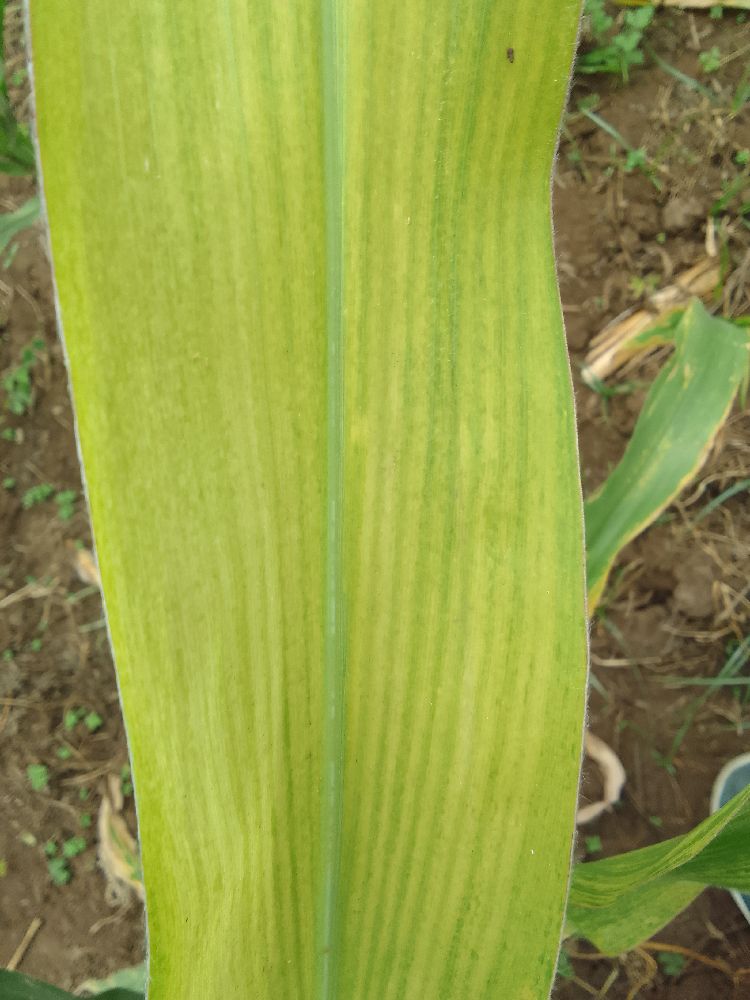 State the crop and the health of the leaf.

maize, maize lethal necrosis
